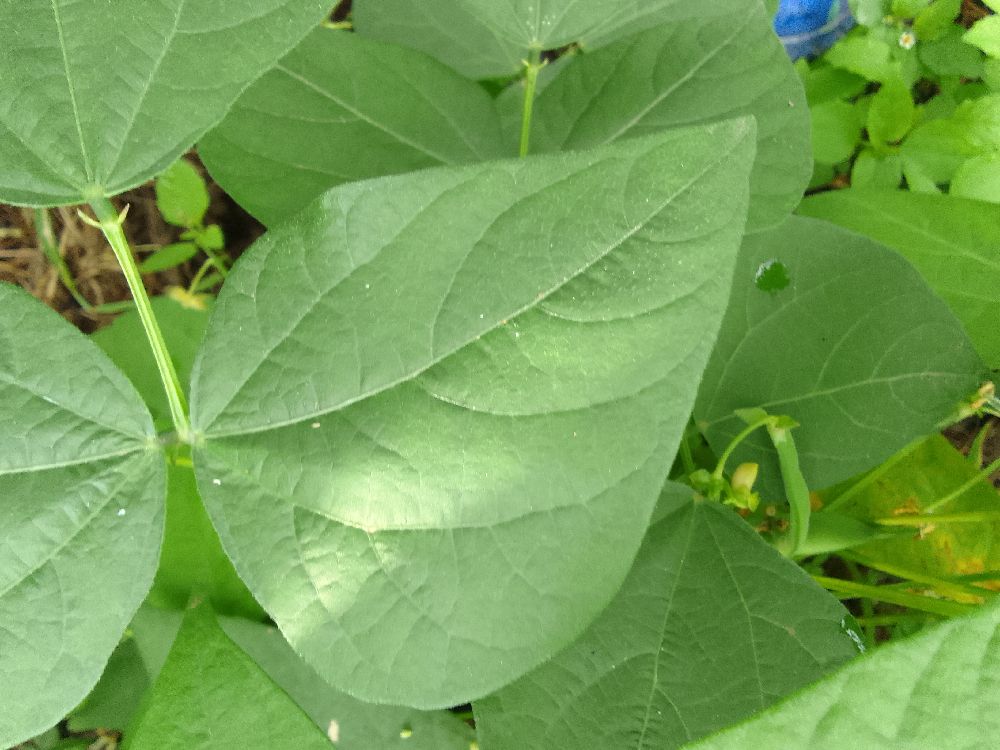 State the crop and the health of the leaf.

common bean, healthy
